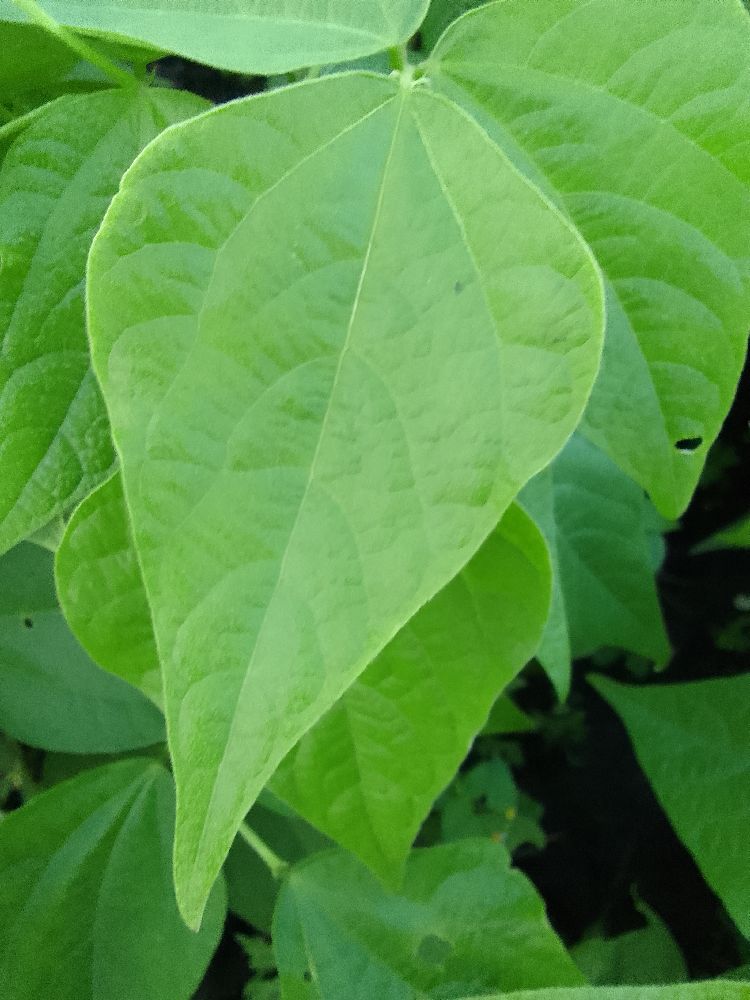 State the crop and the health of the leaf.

common bean, healthy
